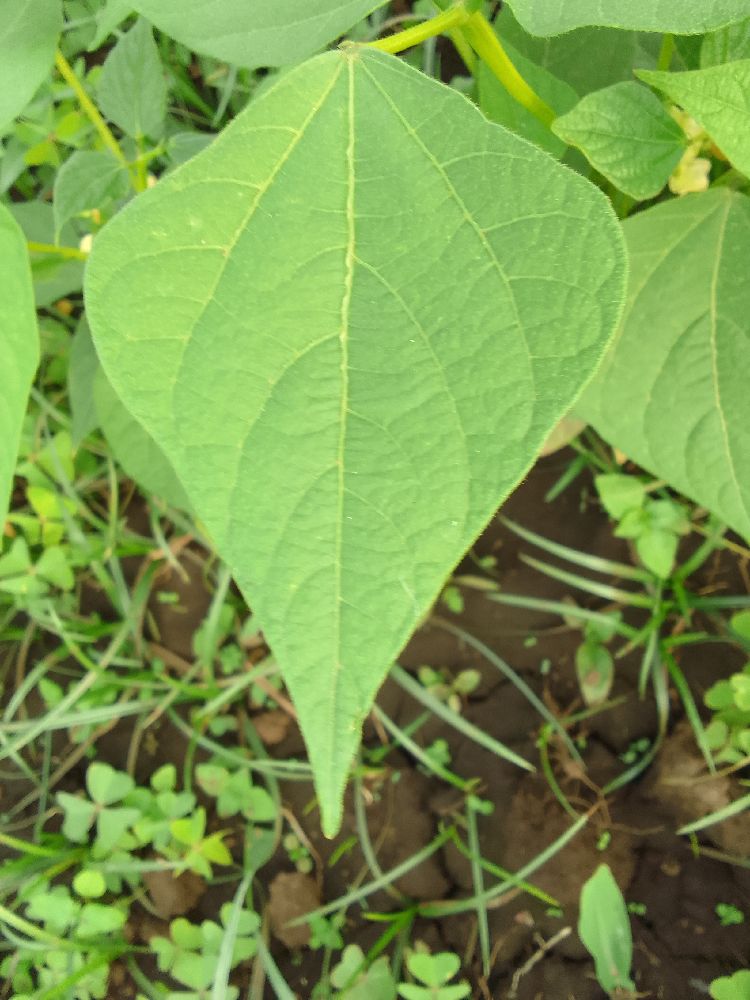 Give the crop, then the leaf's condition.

common bean, healthy
